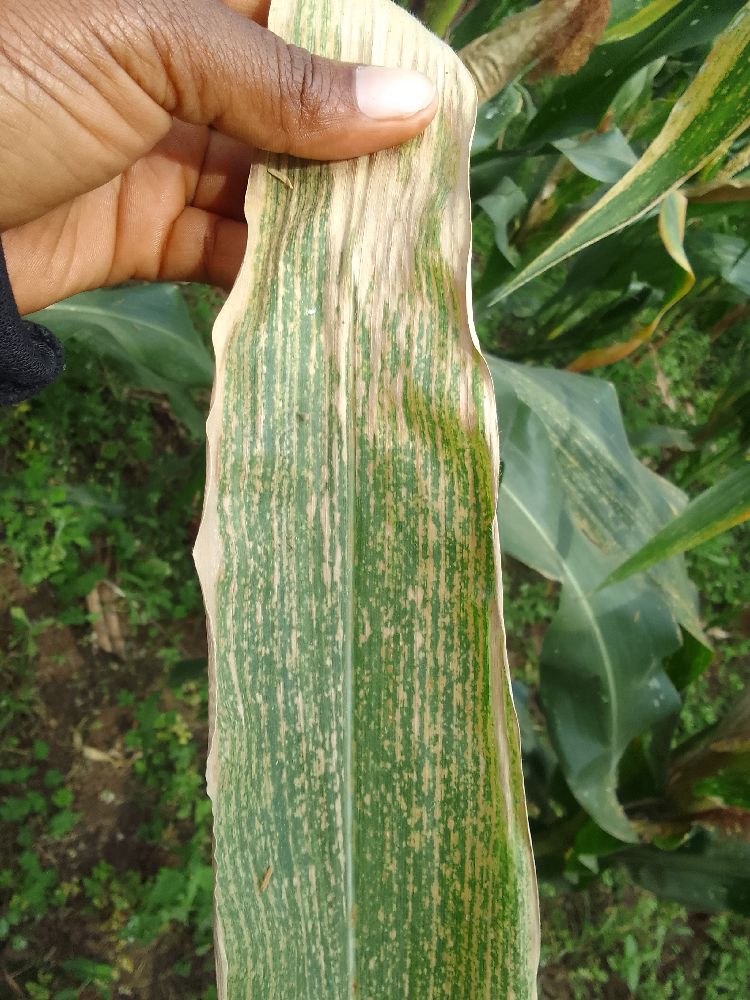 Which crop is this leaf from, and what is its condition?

maize, maize lethal necrosis
